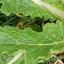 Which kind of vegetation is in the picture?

structured weed
